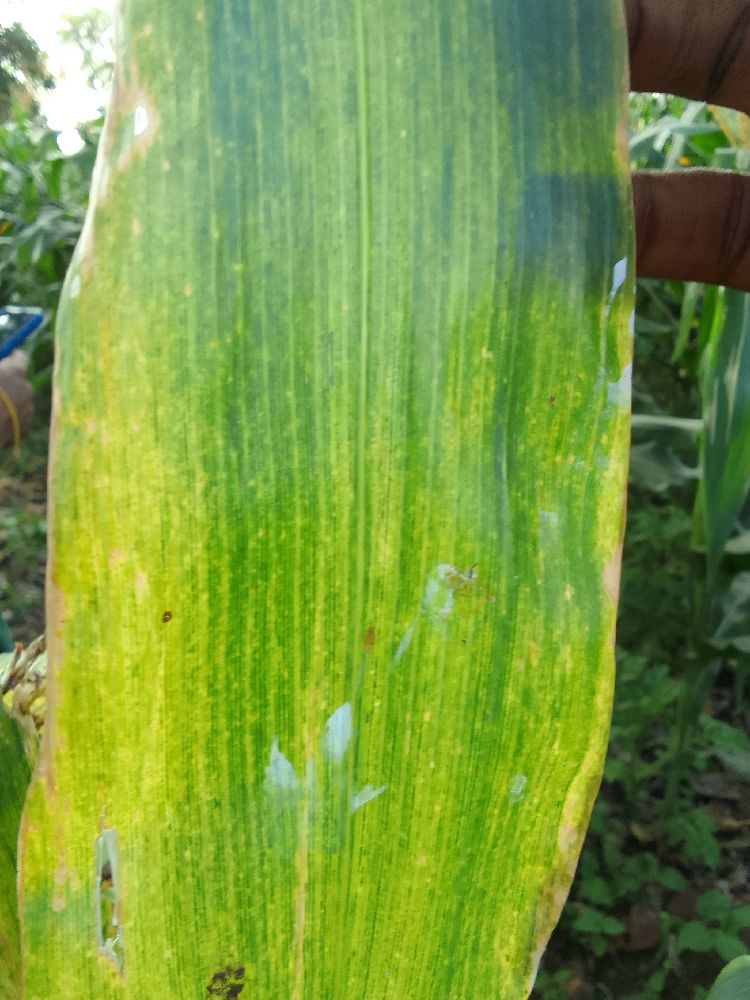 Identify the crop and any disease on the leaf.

maize, maize lethal necrosis
